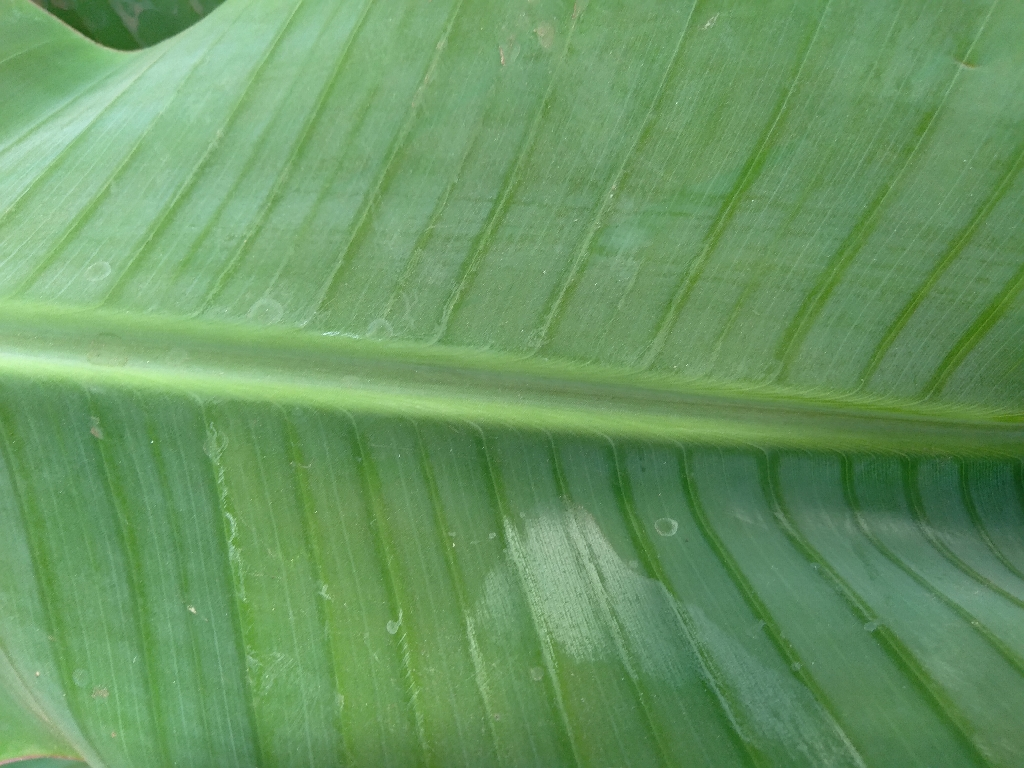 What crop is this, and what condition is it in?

banana, healthy
